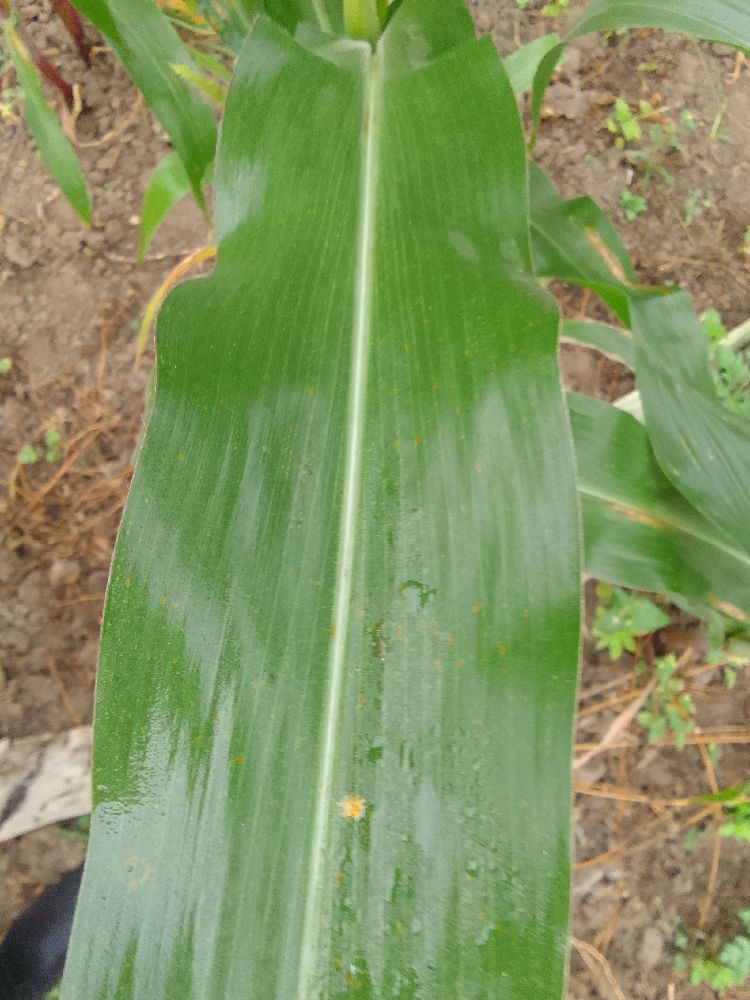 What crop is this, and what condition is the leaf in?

maize, healthy
